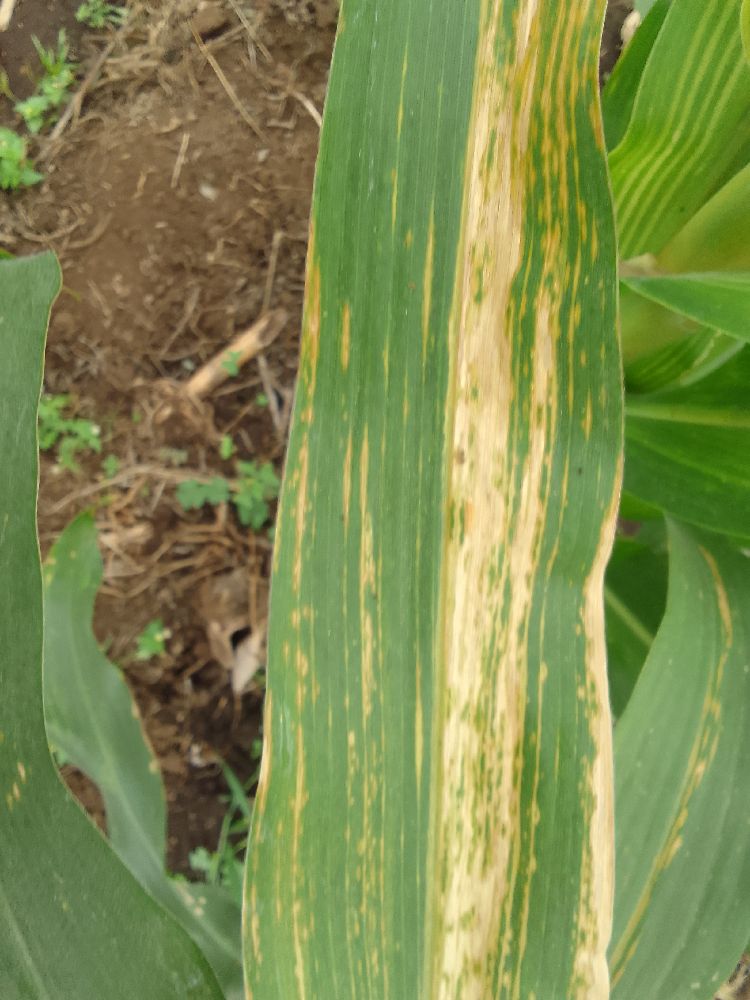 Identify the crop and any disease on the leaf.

maize, maize lethal necrosis
